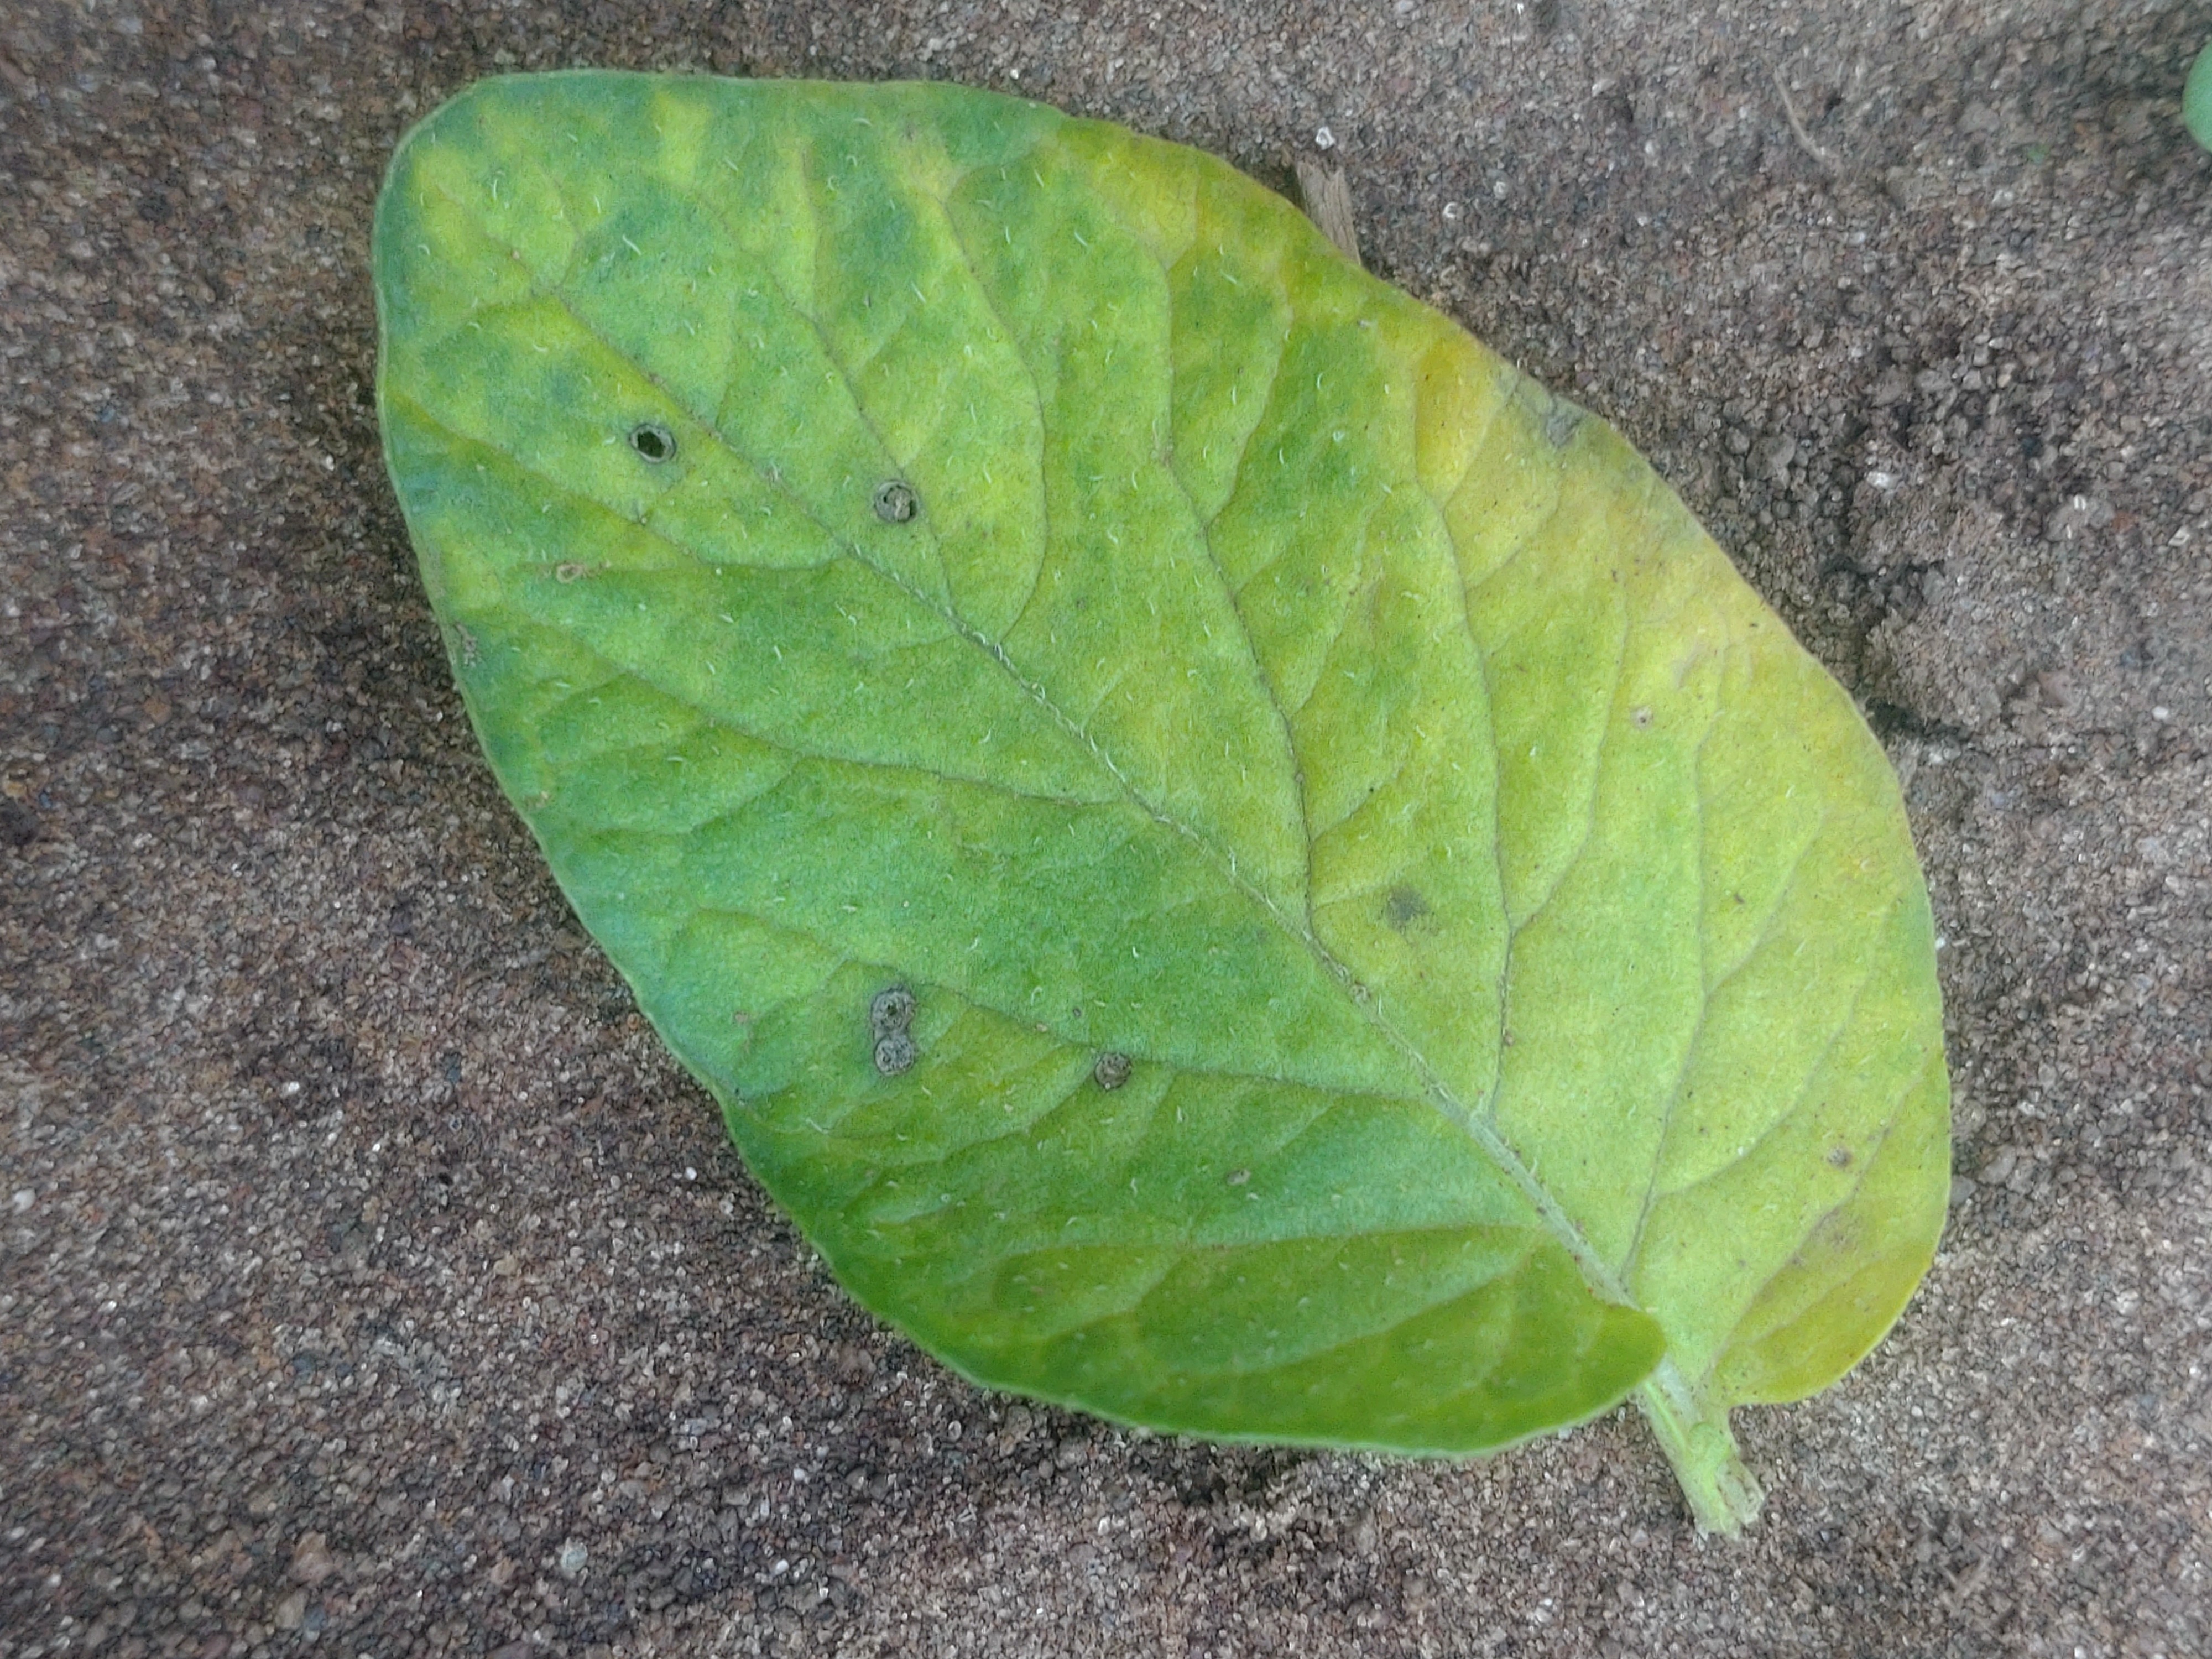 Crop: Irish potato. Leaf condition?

late blight
